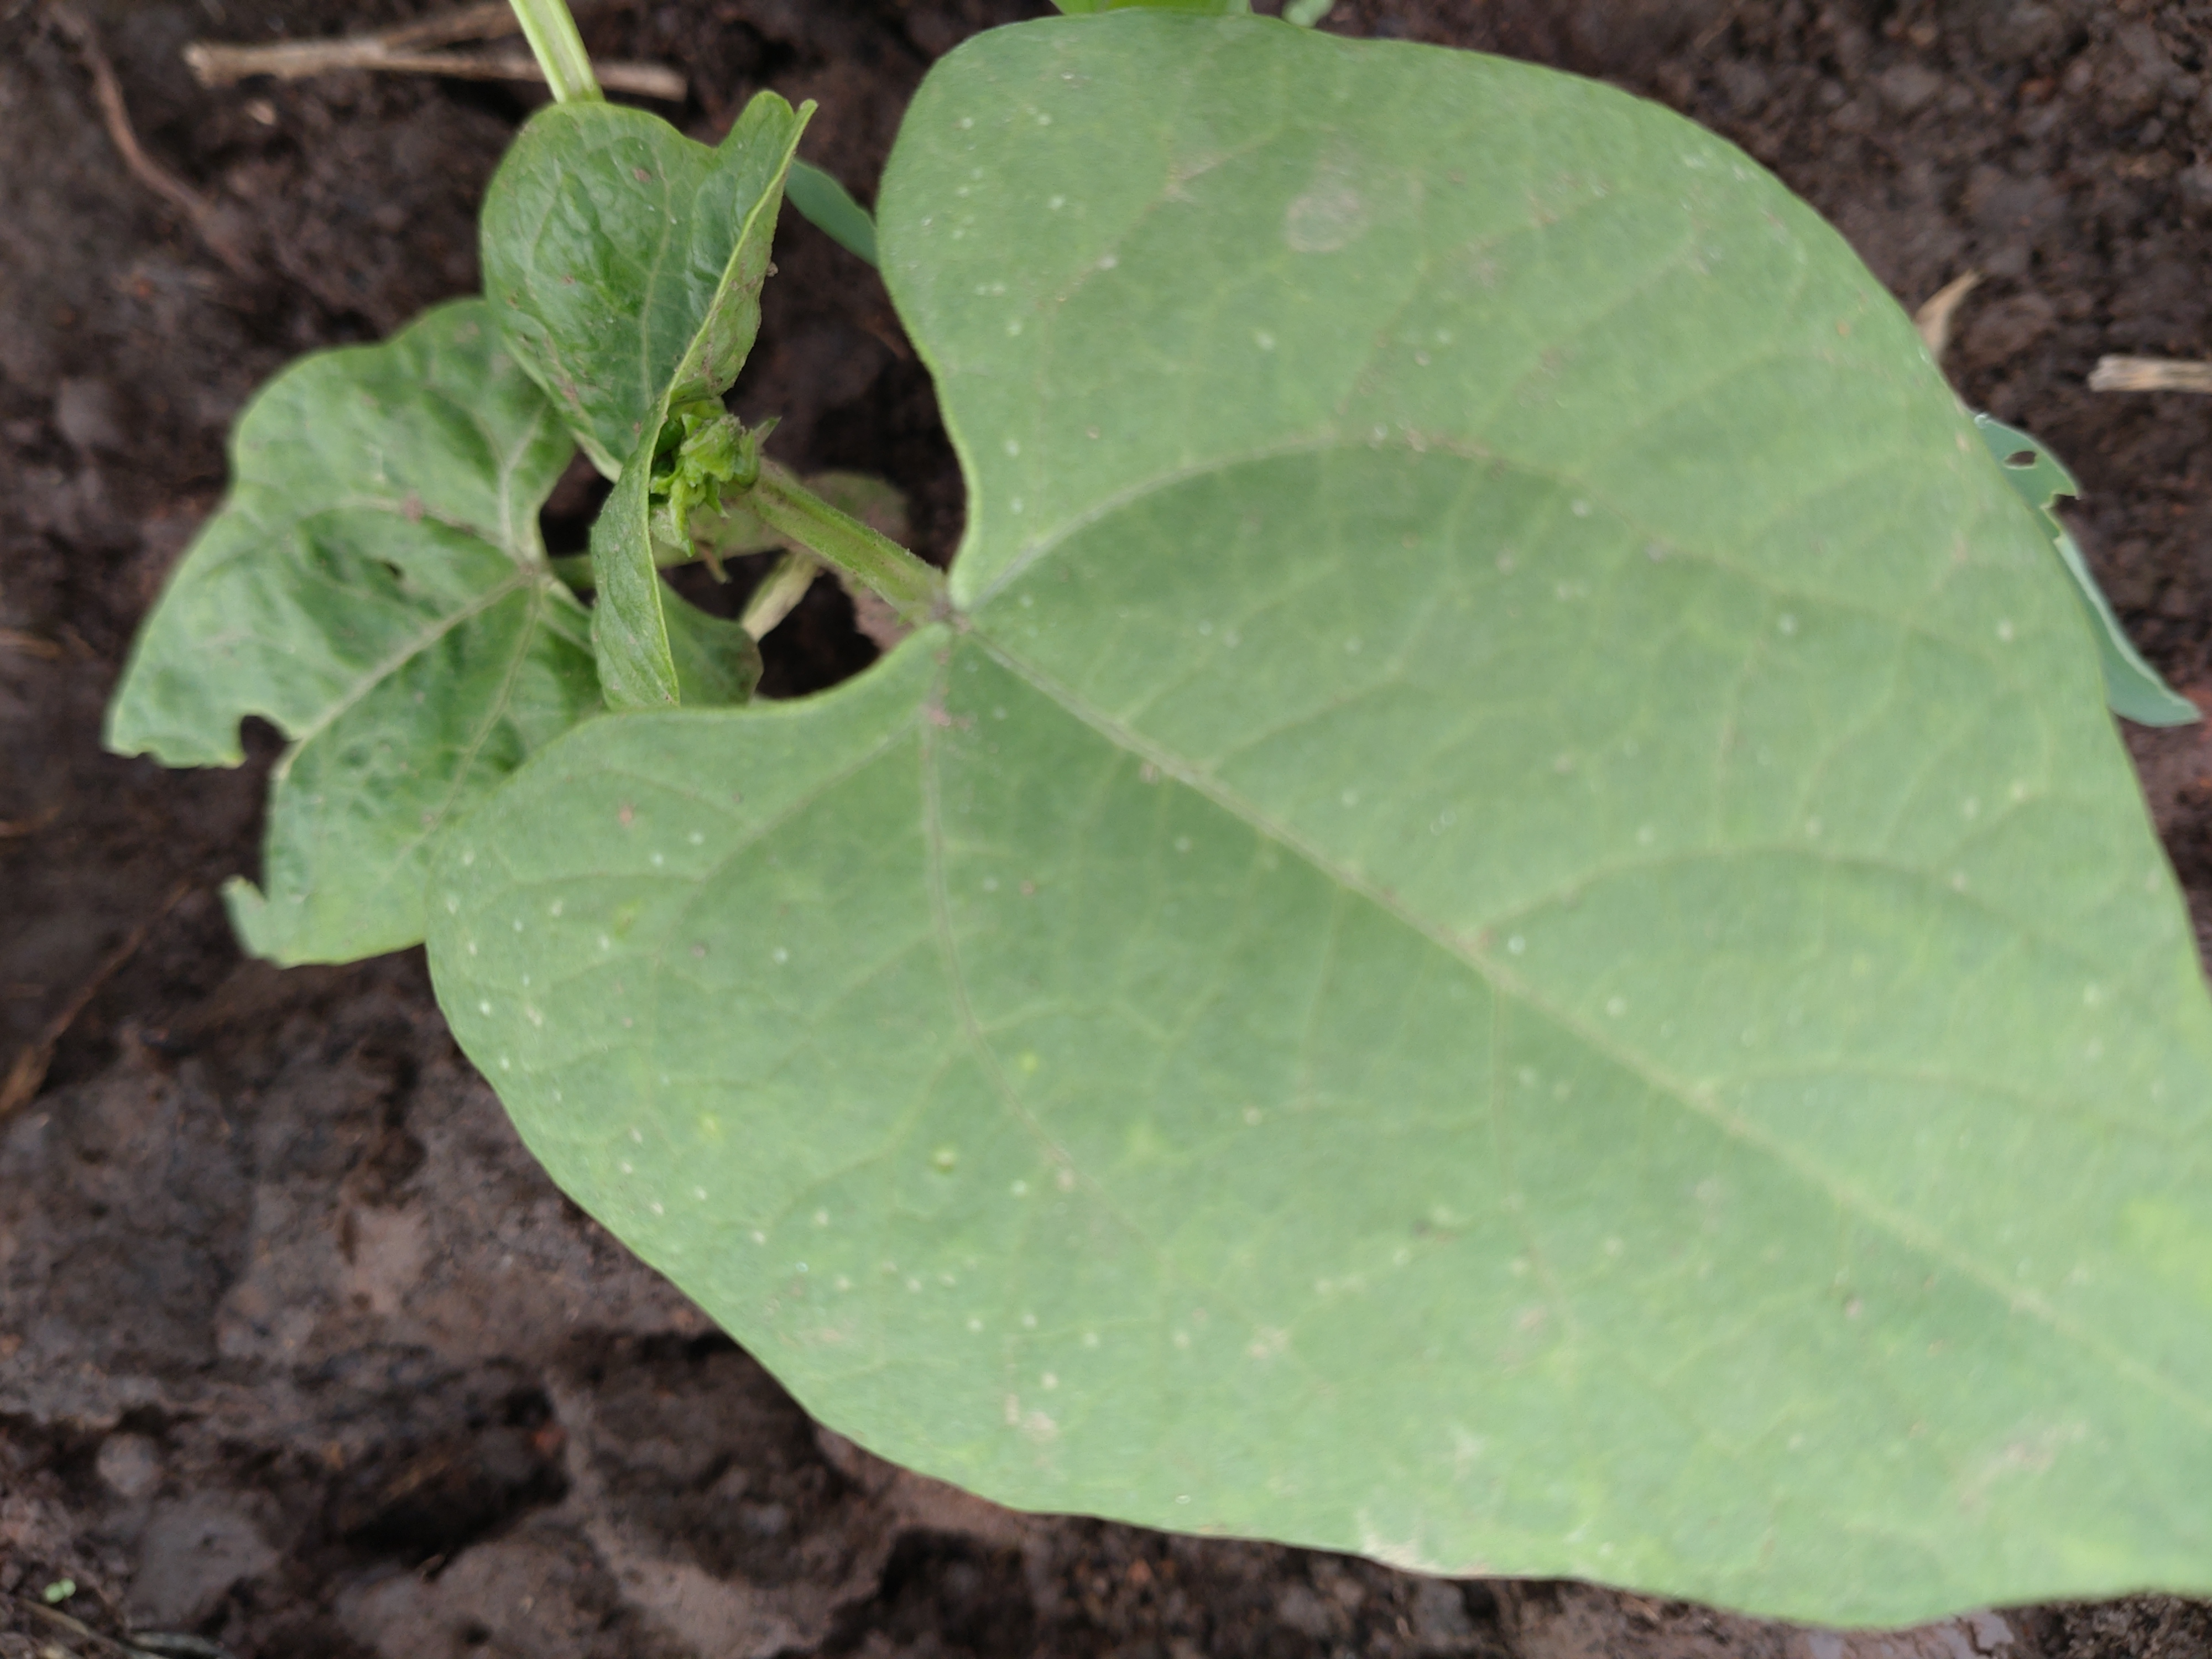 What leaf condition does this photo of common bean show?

healthy
